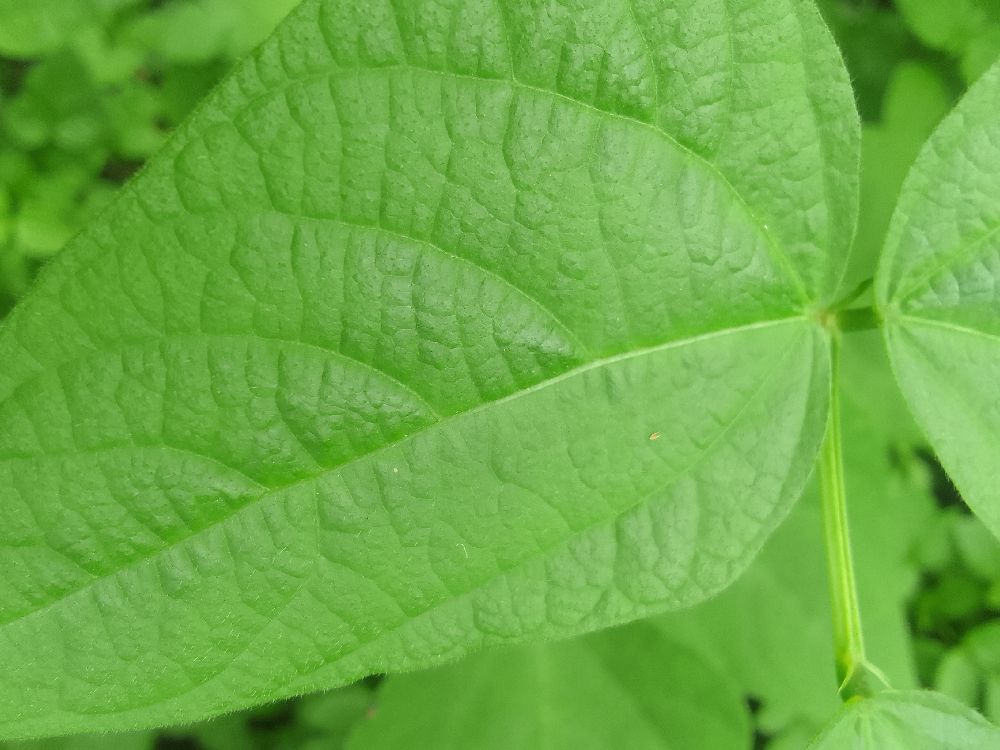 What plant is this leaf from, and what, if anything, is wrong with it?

common bean, healthy
